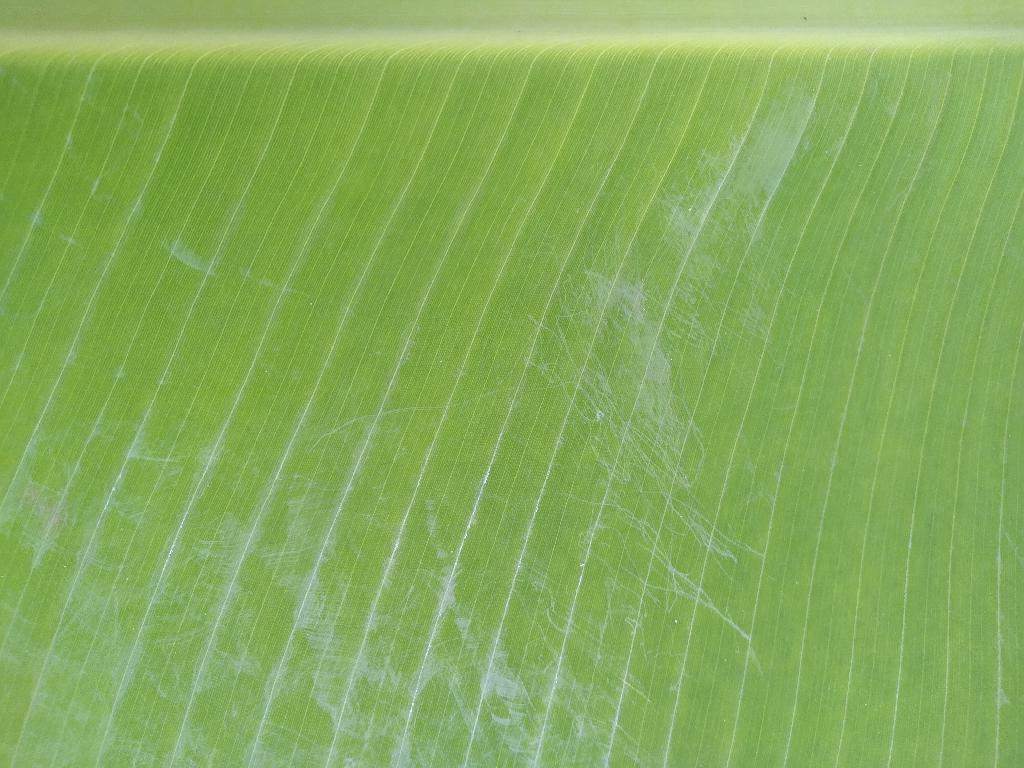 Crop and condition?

banana, healthy
